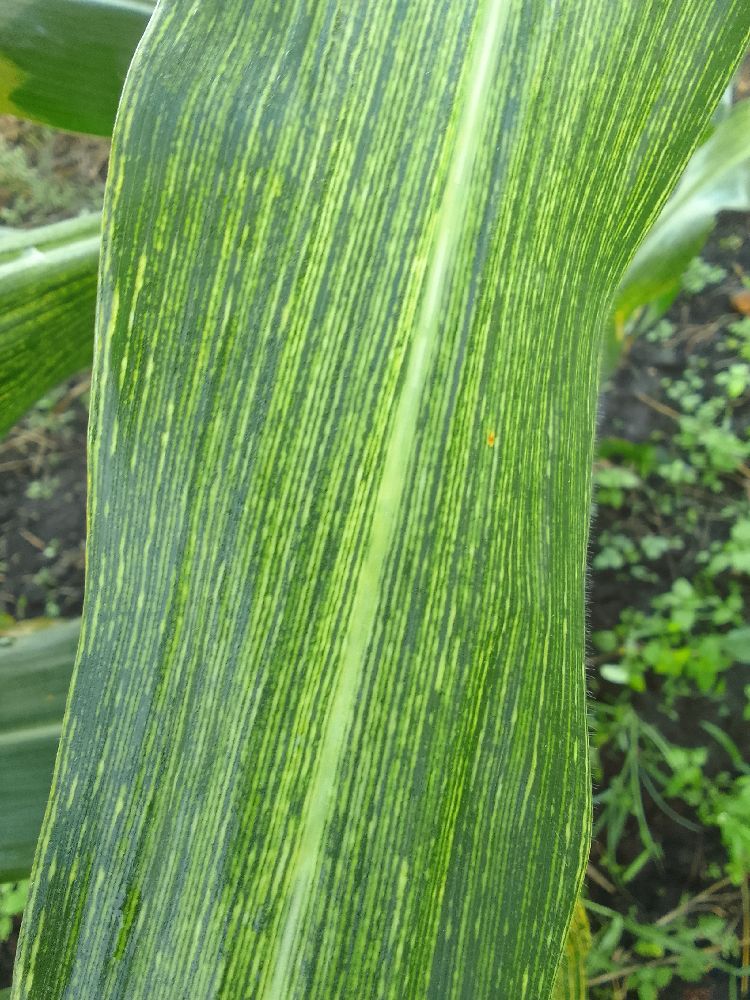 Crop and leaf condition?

maize, maize streak virus
